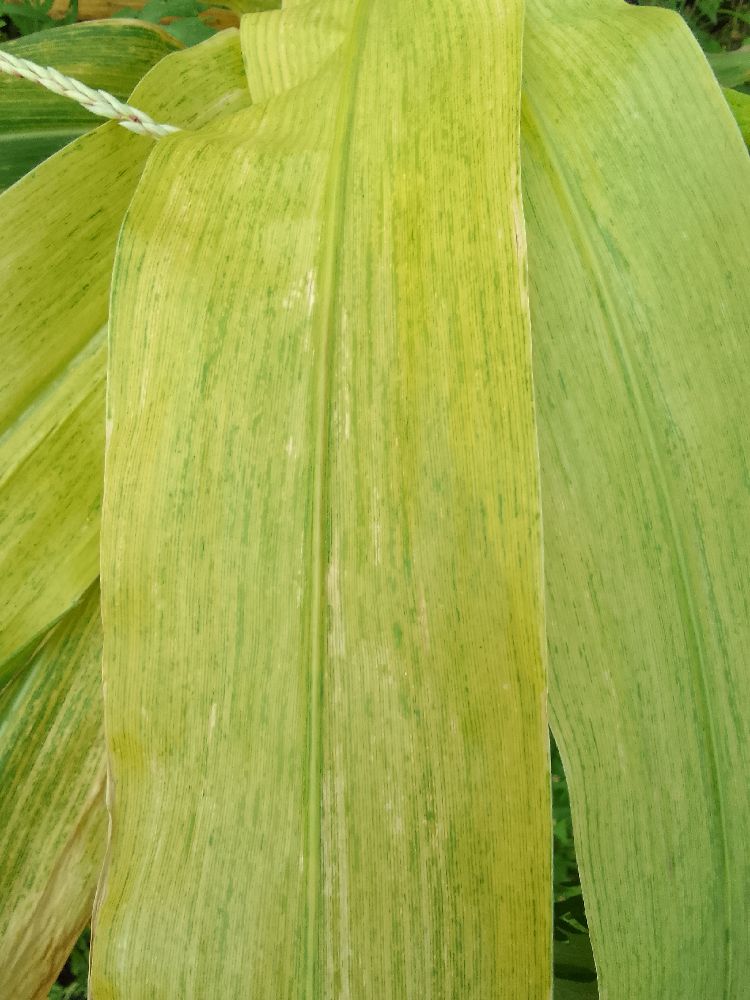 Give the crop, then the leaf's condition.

maize, maize lethal necrosis
